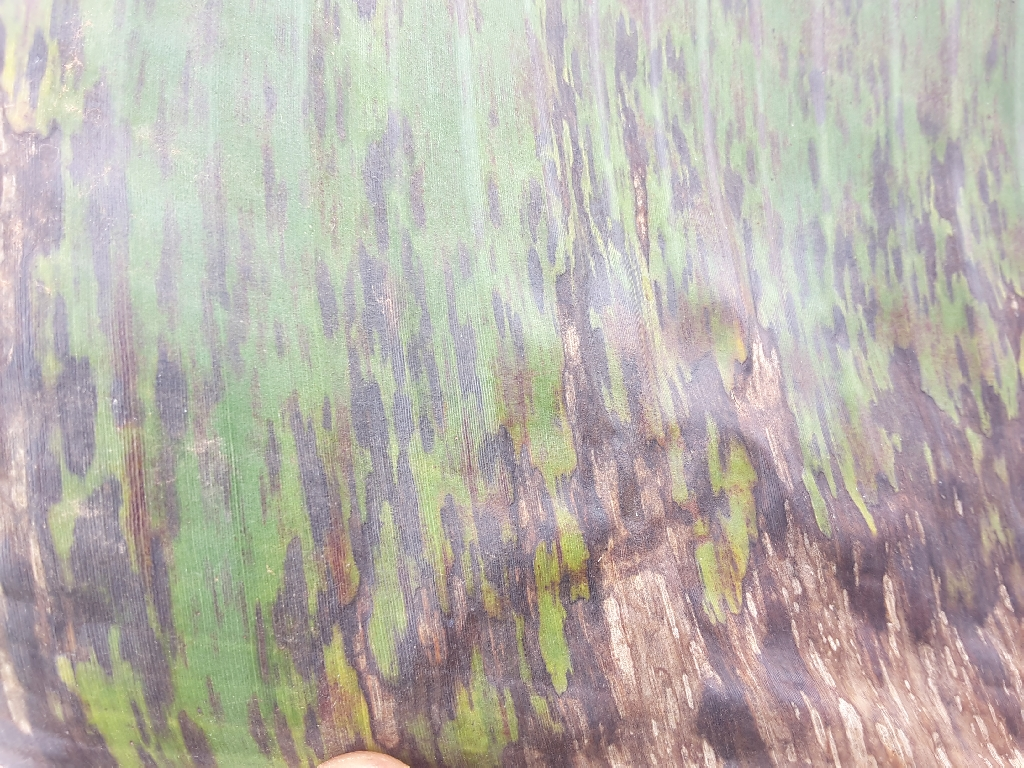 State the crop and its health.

banana, black sigatoka
